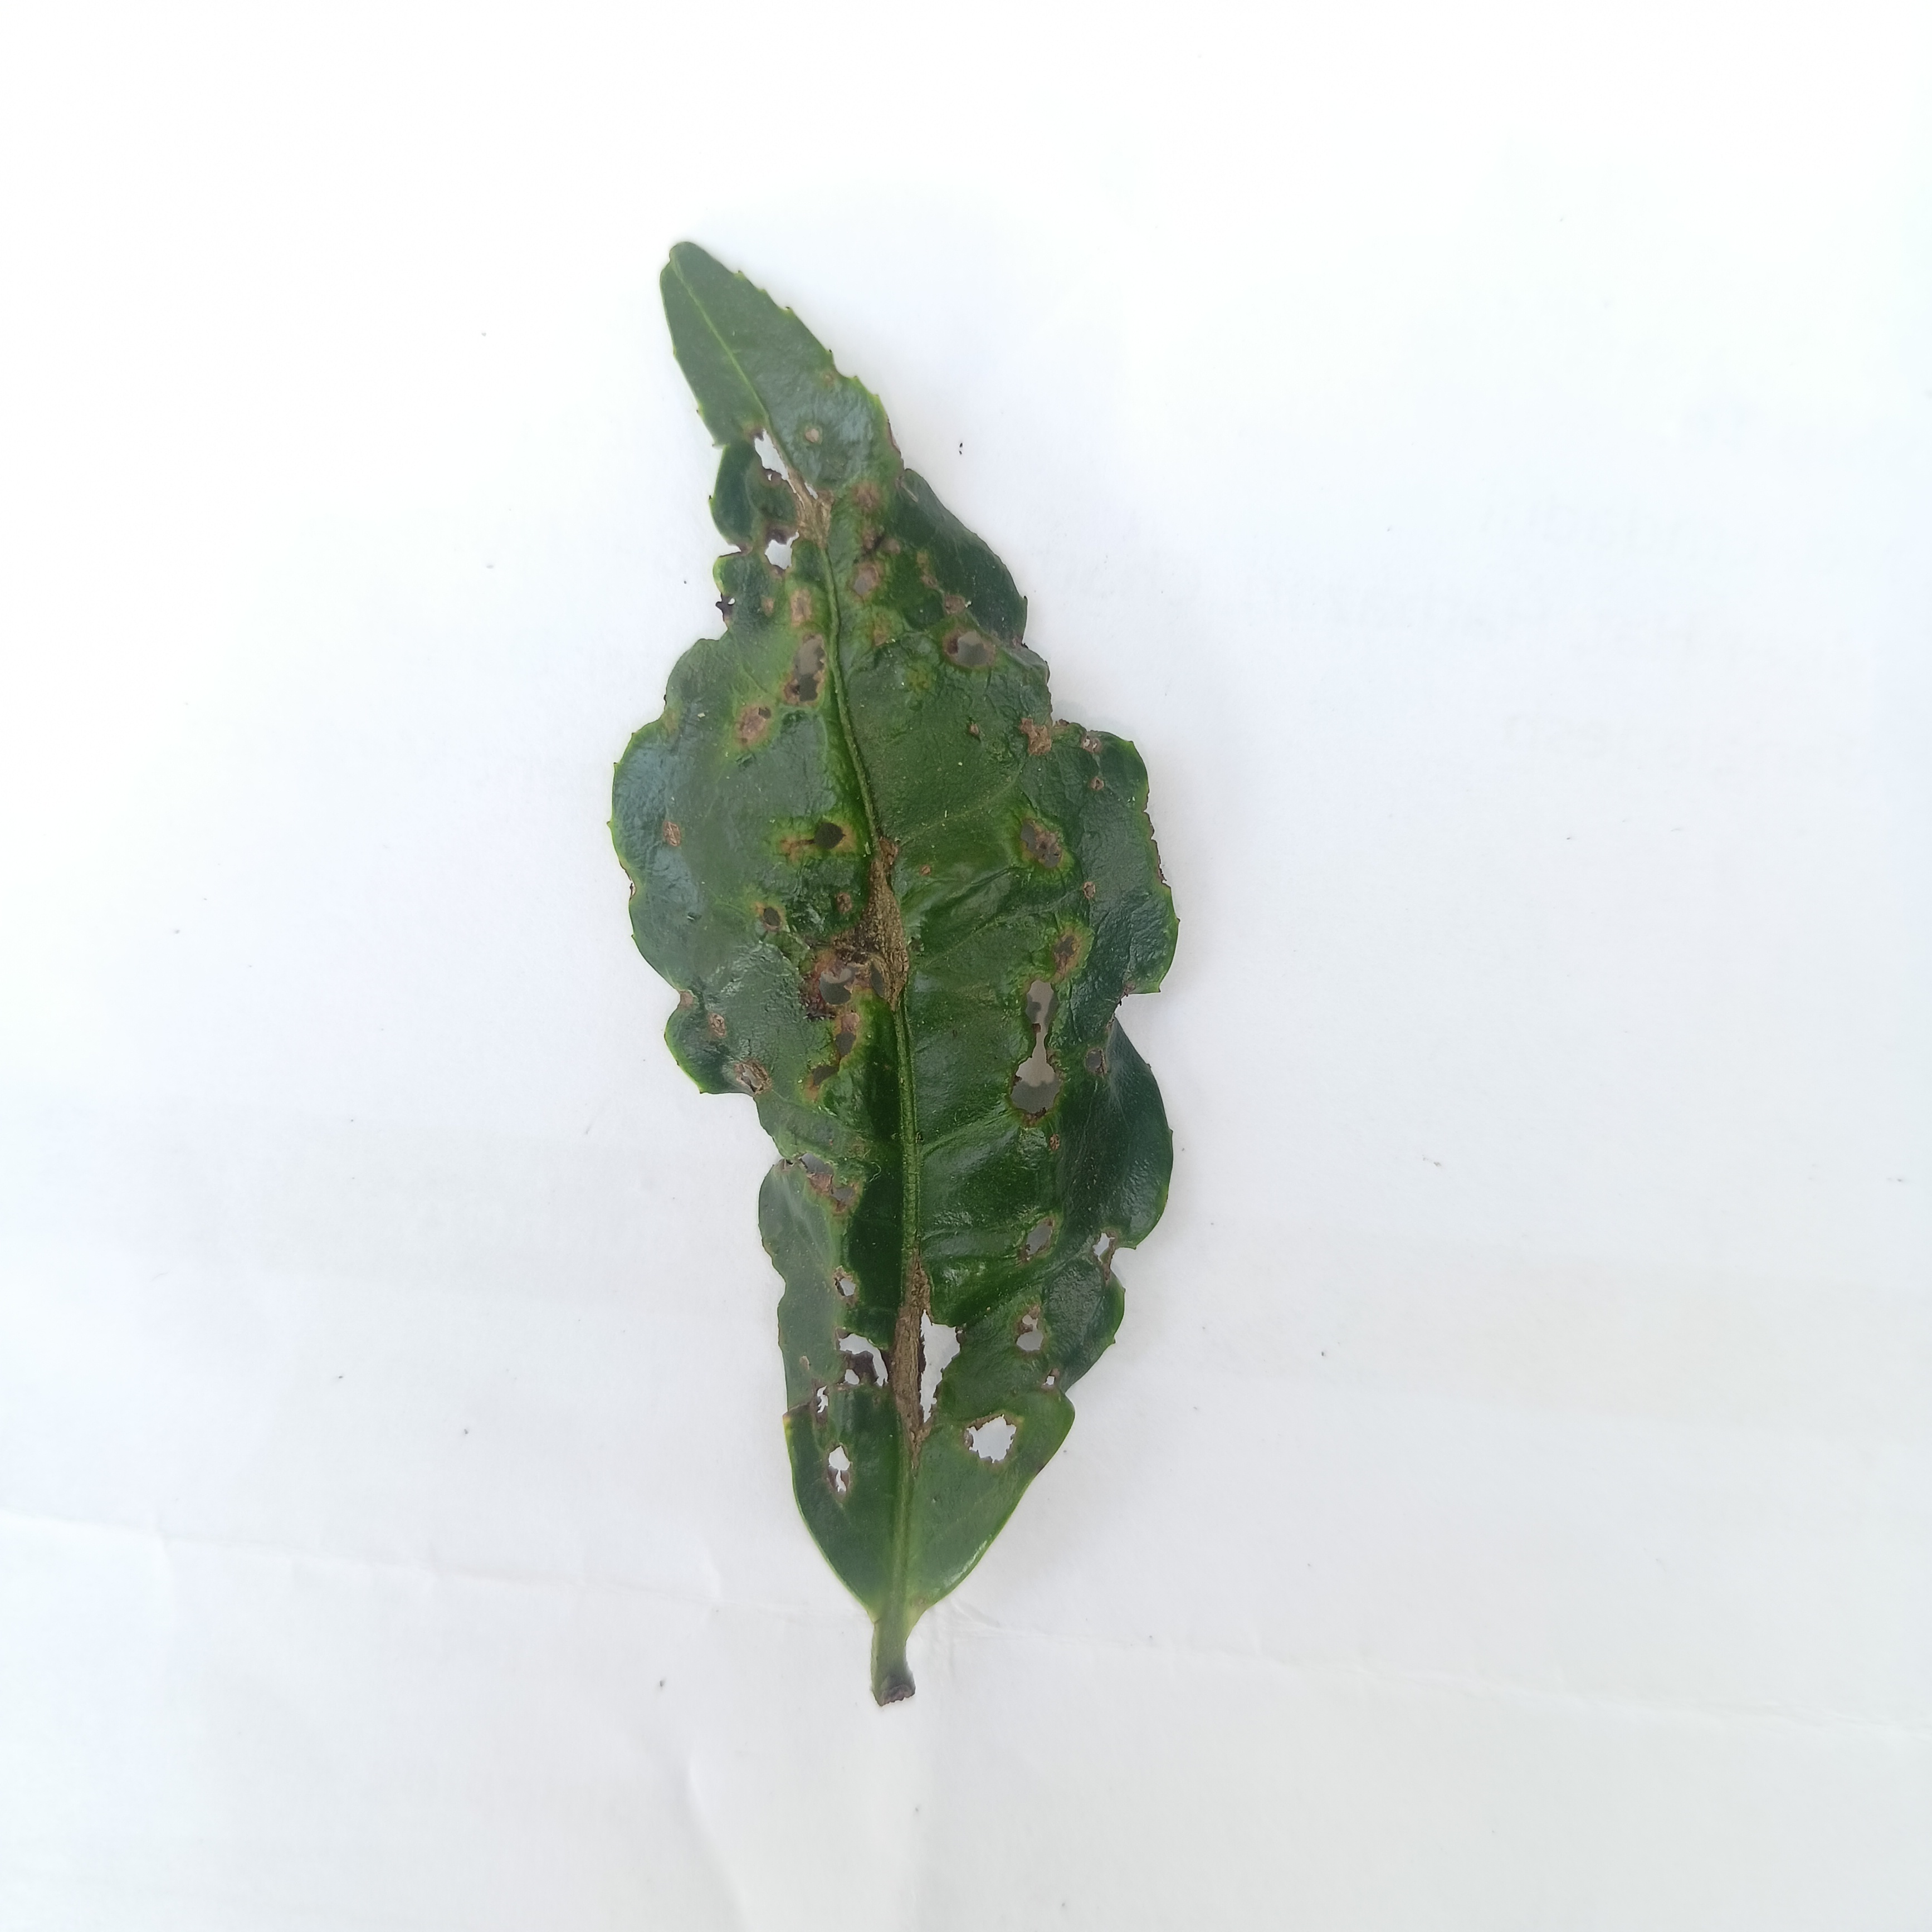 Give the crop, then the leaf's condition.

tea, helopeltis
